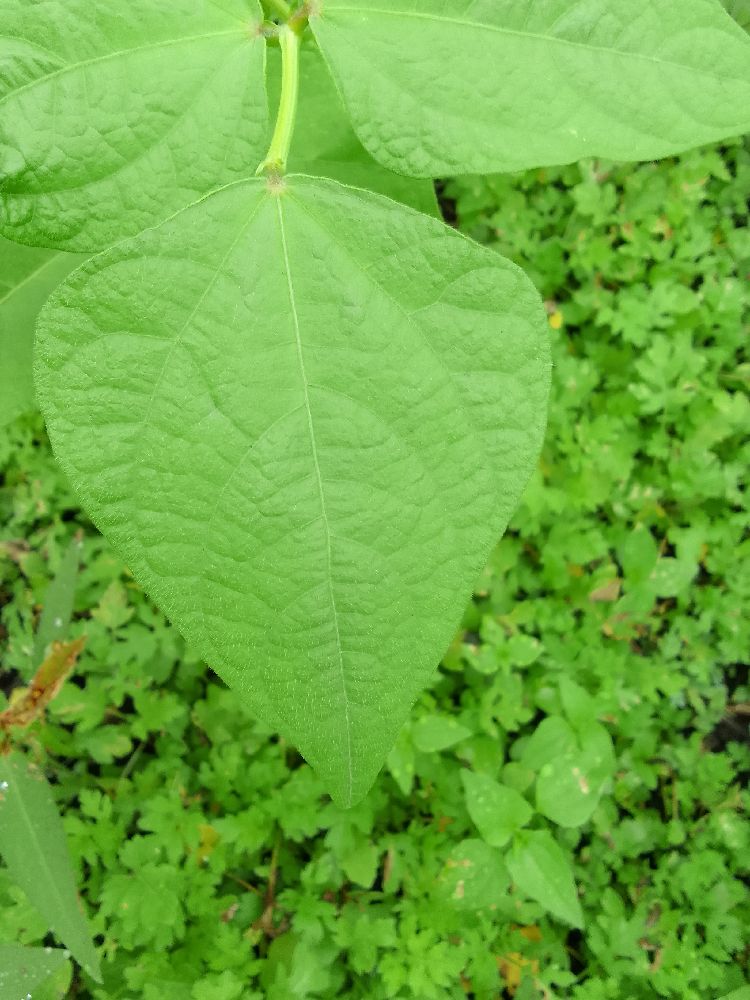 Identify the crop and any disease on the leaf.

common bean, healthy
